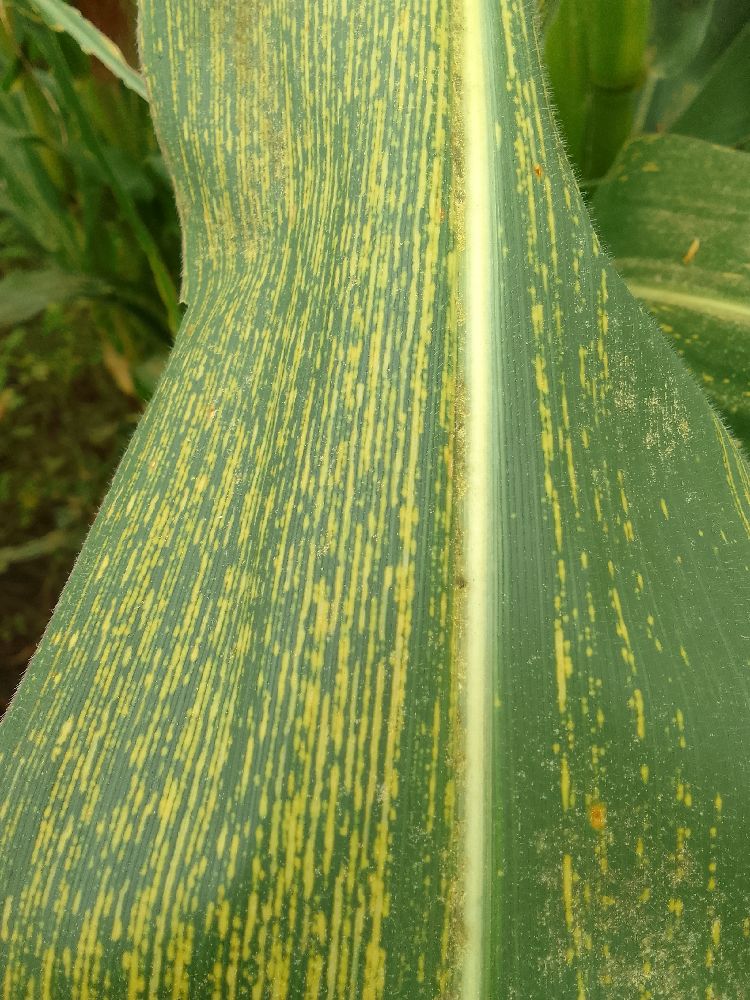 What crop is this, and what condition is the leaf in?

maize, maize streak virus
